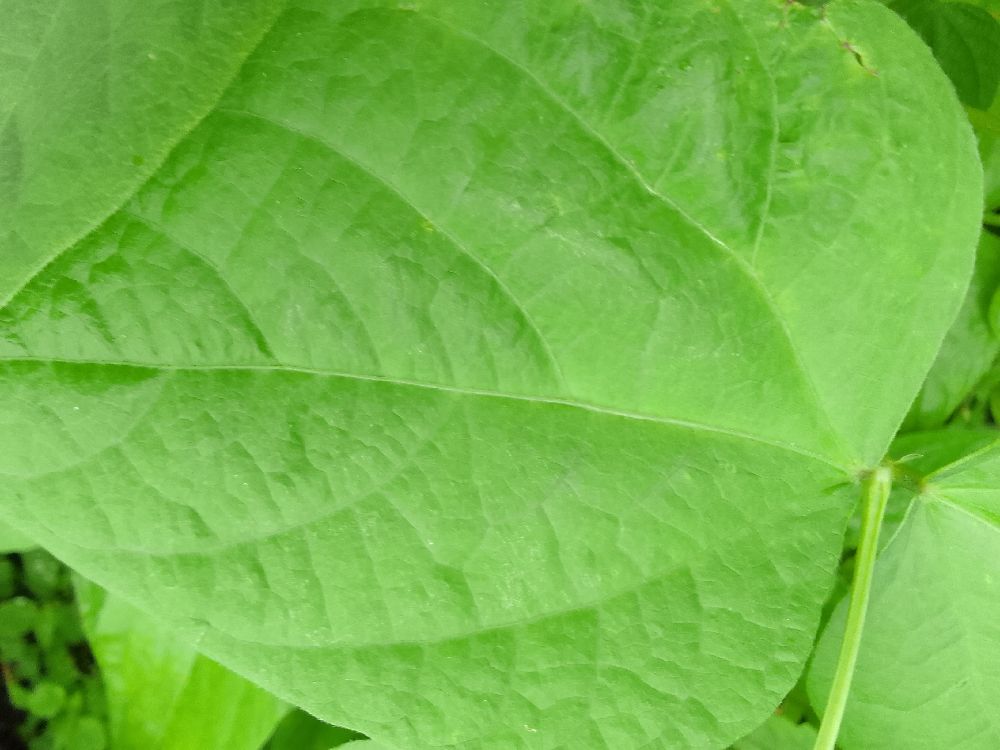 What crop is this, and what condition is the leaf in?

common bean, healthy
